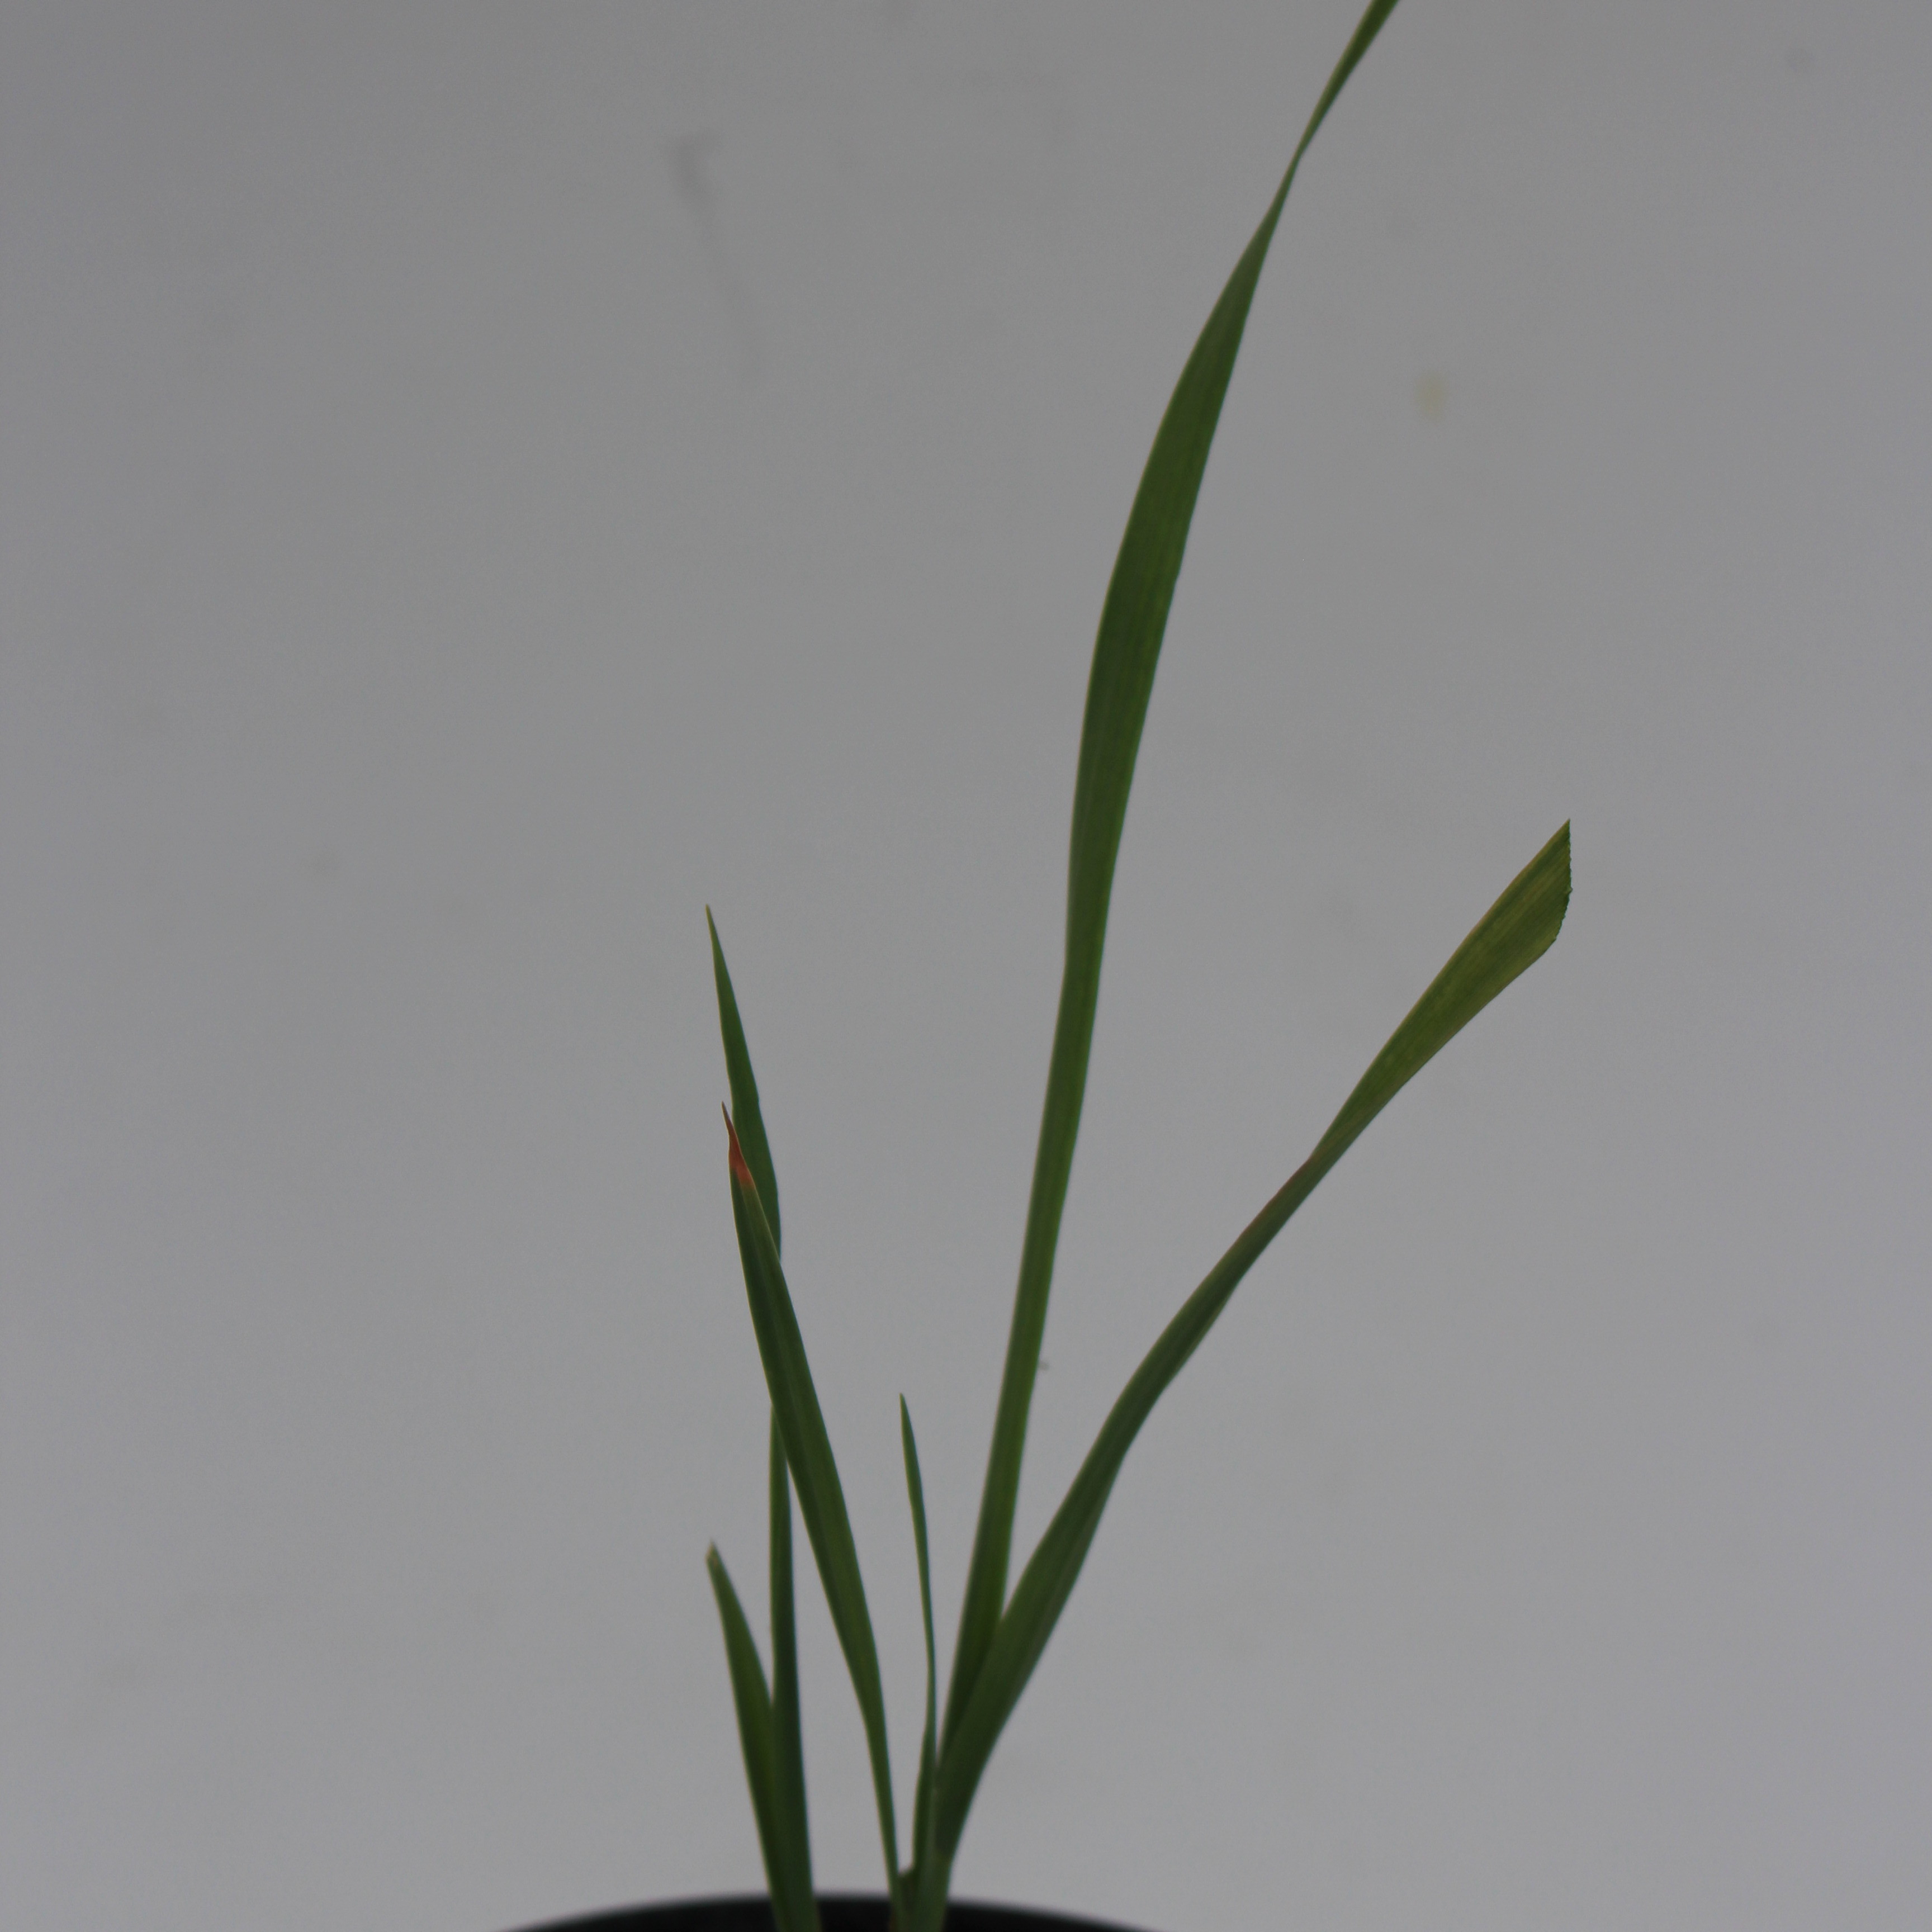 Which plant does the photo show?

Avena sterilis
